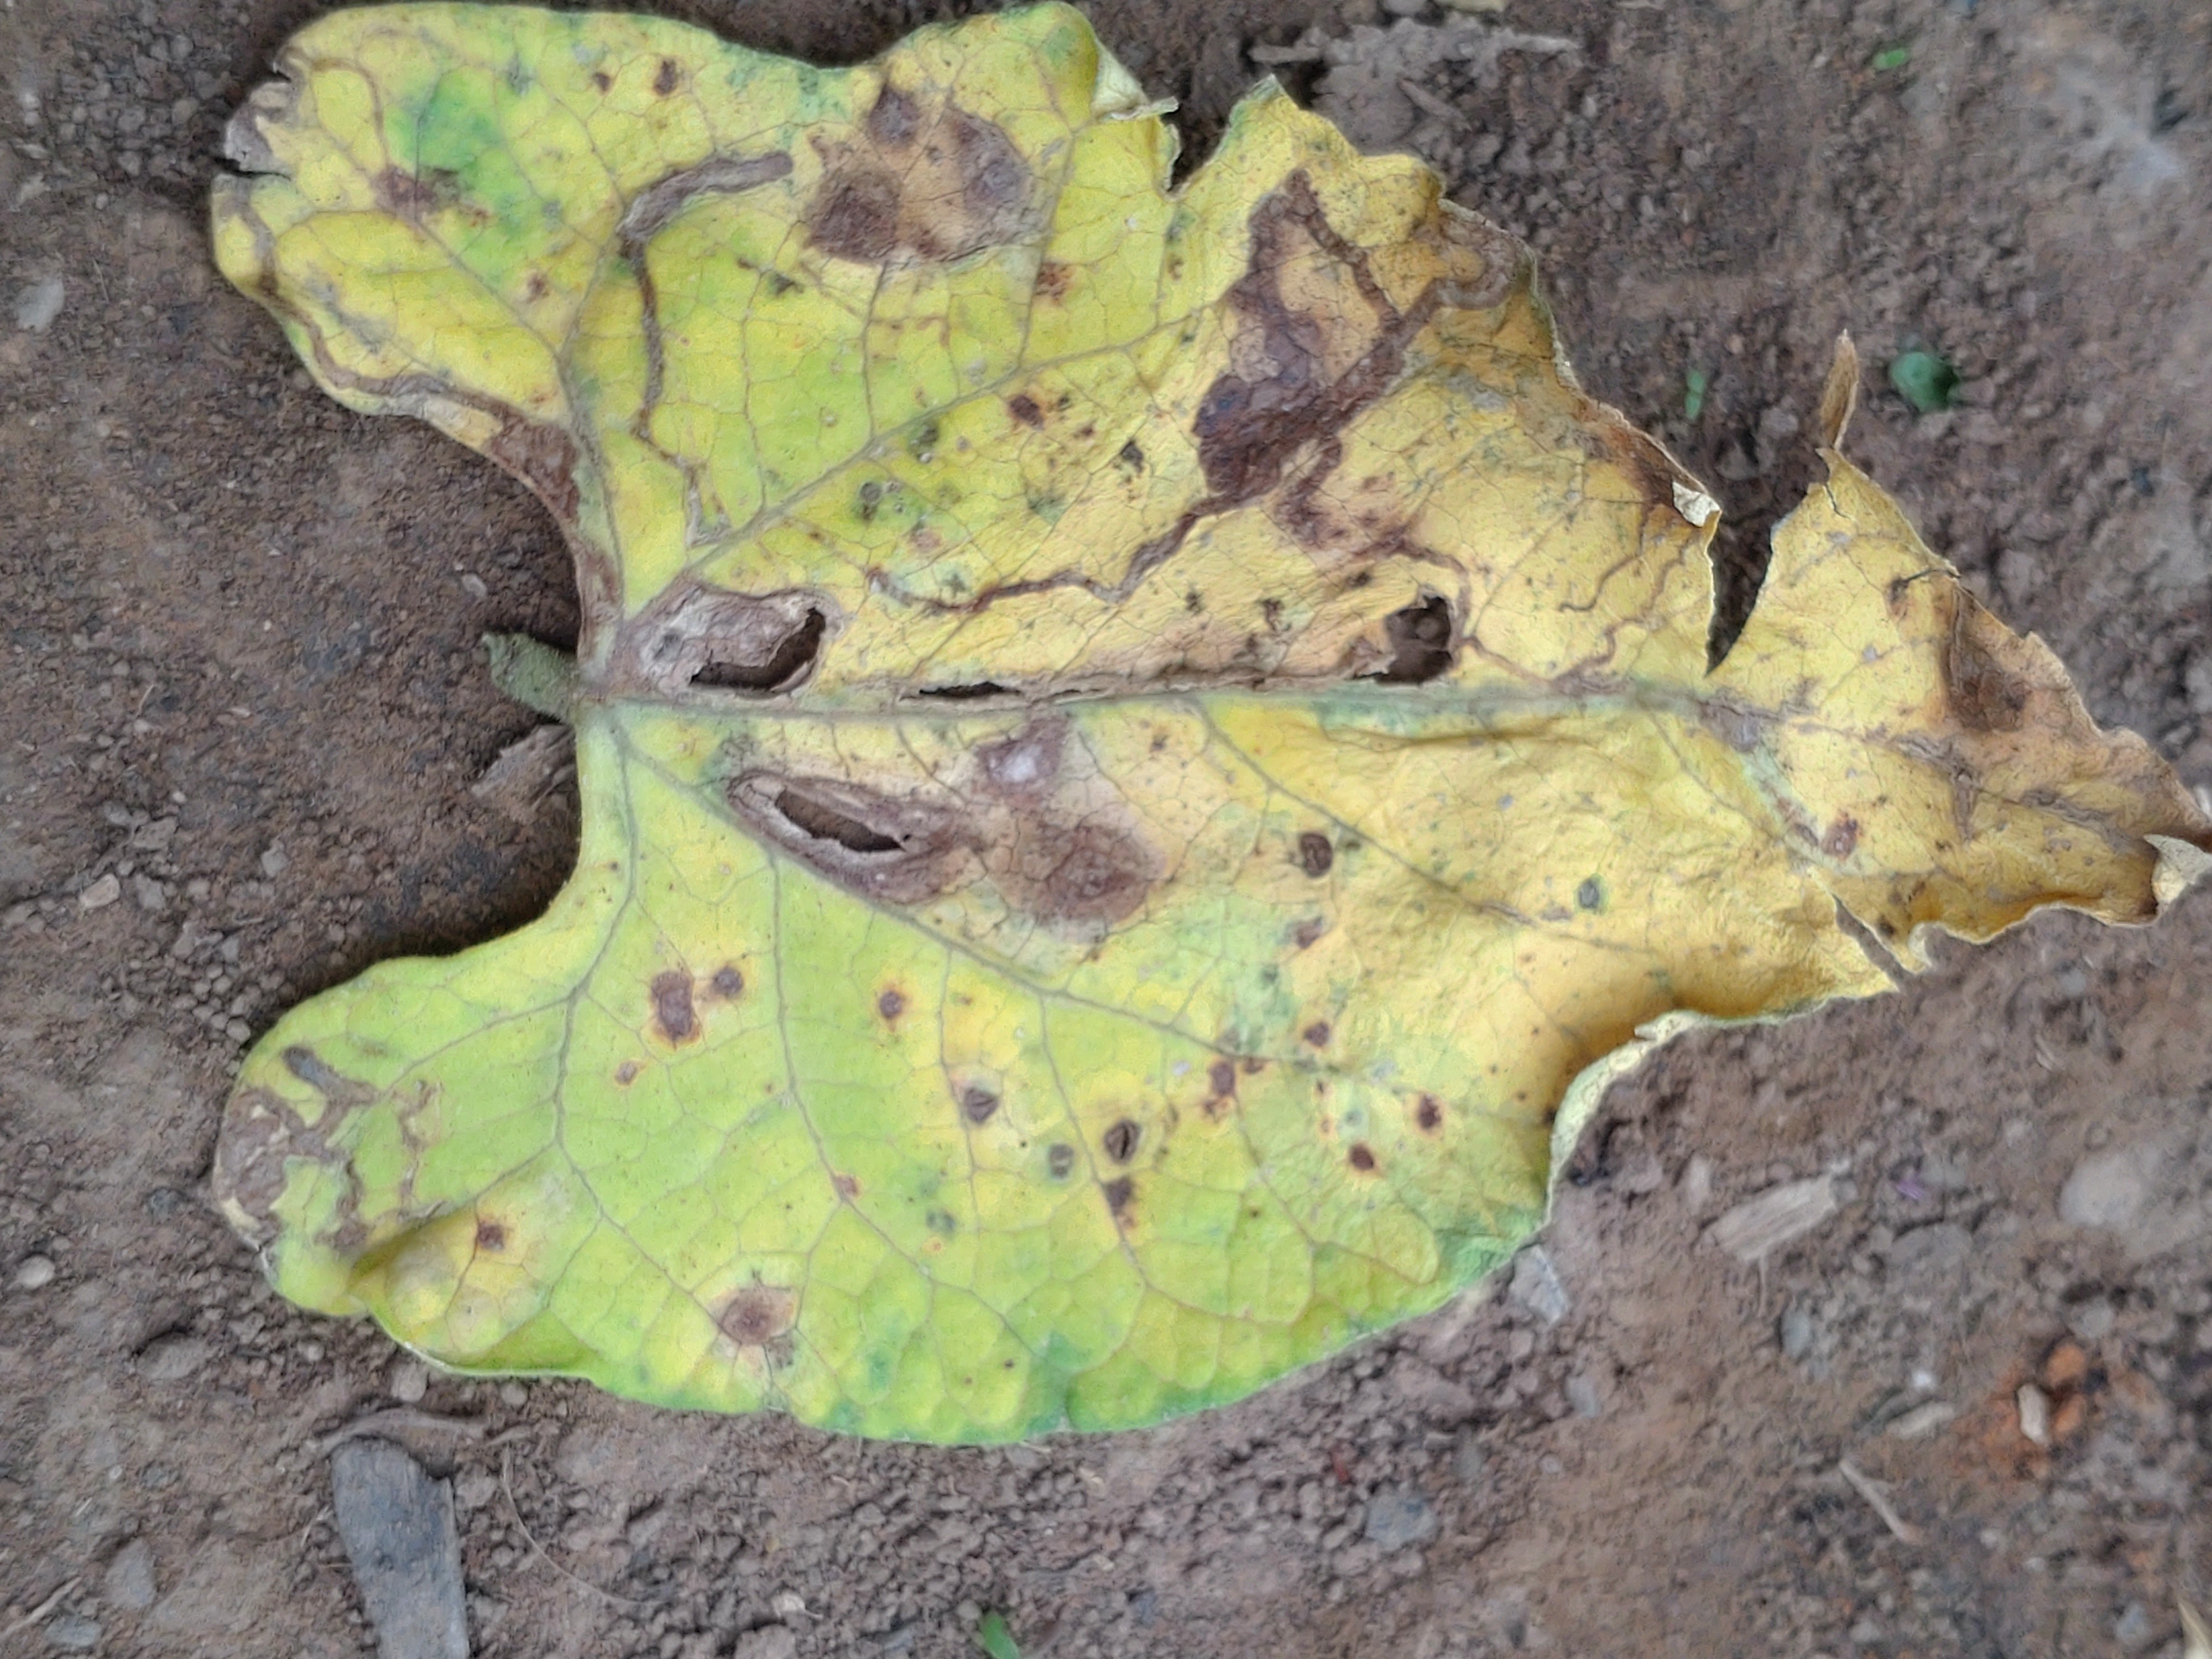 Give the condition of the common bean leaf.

anthracnose
